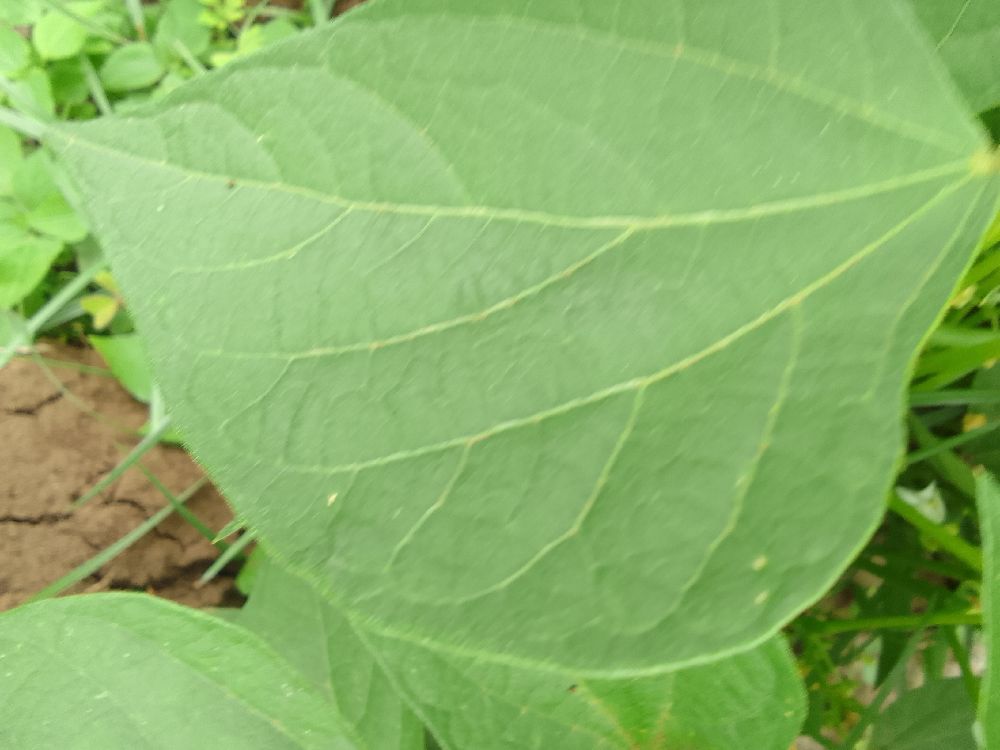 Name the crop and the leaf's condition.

common bean, healthy
